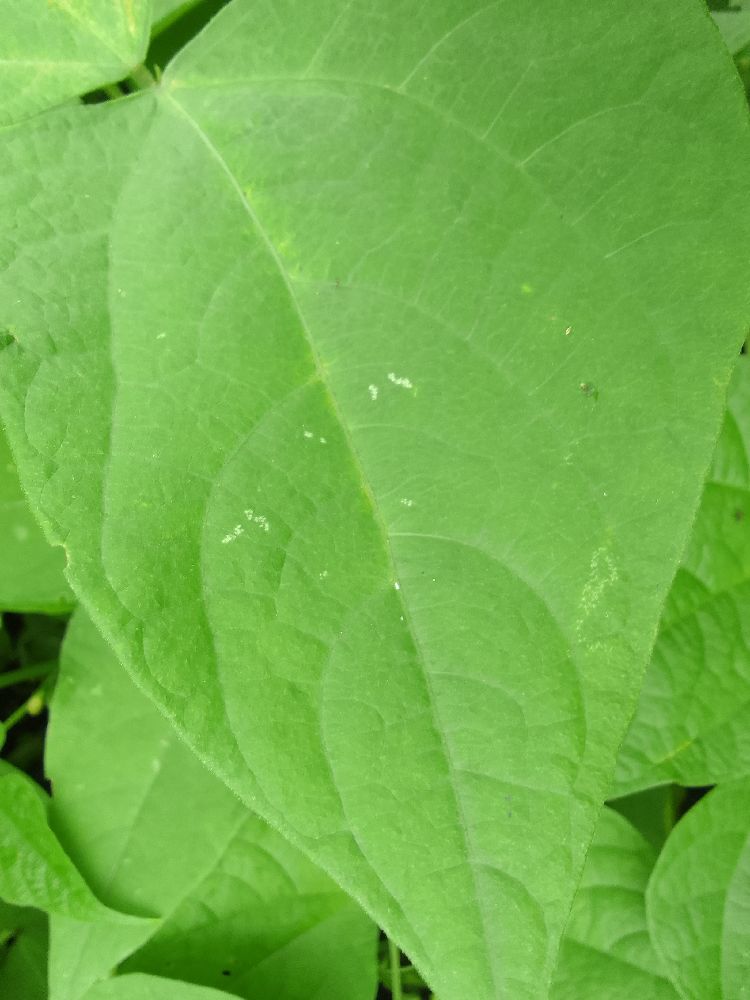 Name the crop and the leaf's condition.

common bean, healthy
